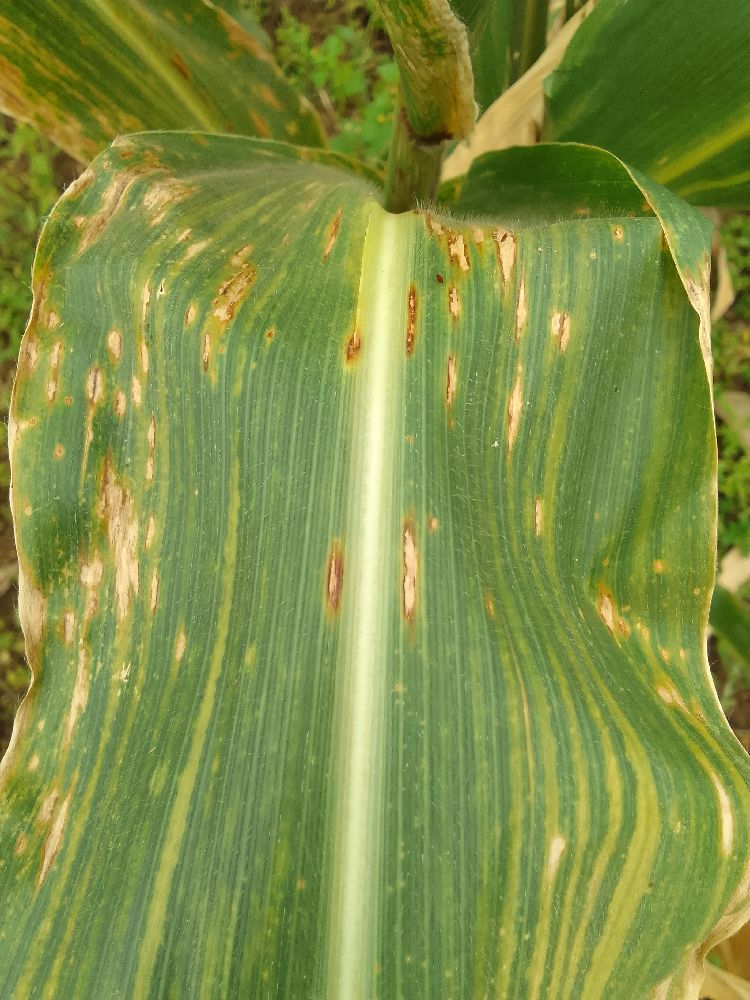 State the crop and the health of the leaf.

maize, maize lethal necrosis
